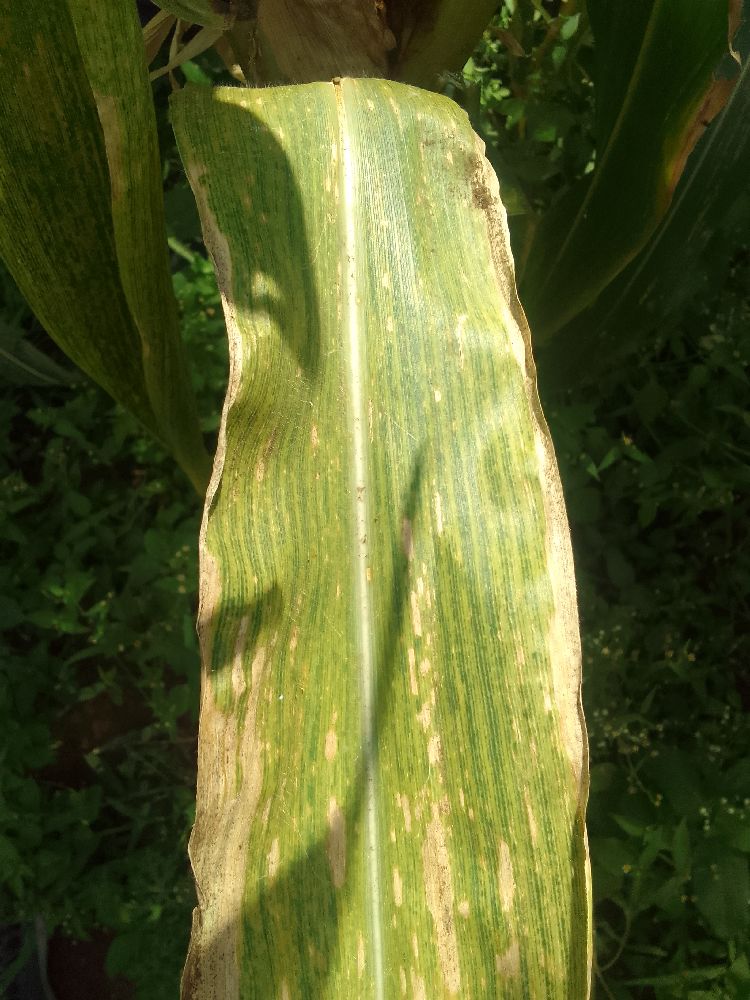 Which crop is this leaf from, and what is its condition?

maize, maize lethal necrosis
